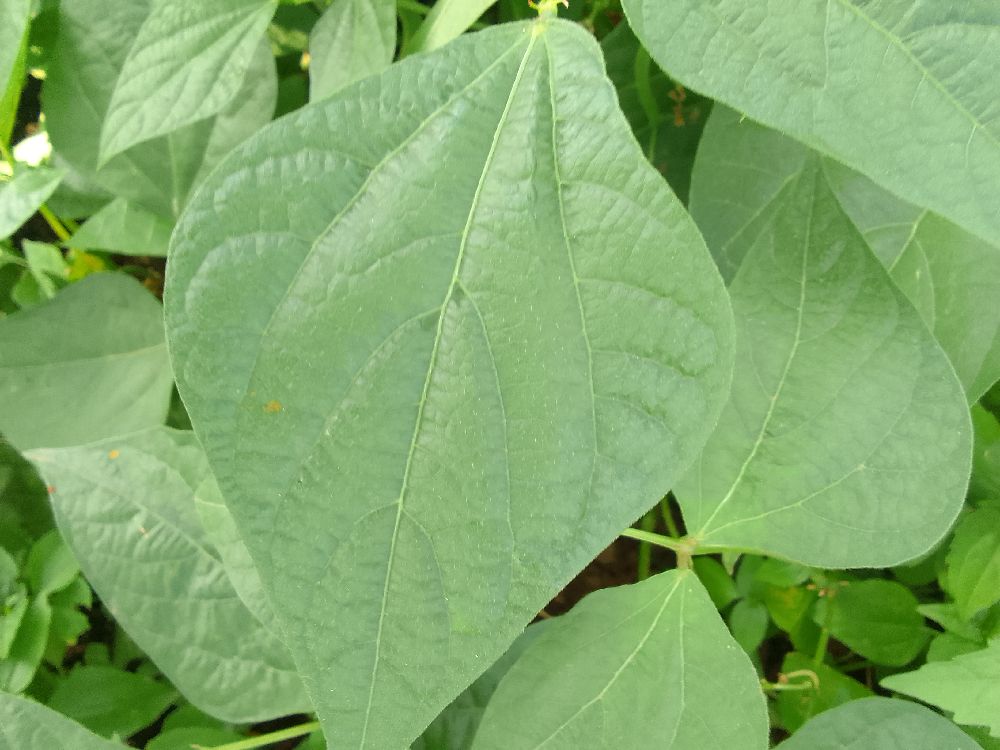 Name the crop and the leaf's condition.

common bean, healthy
